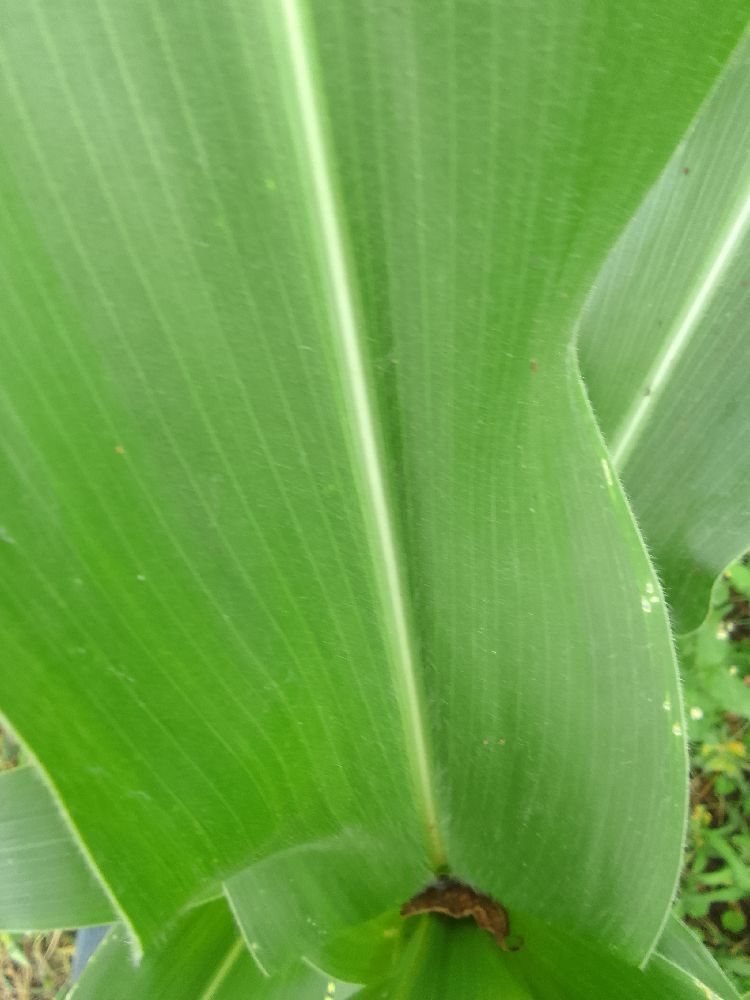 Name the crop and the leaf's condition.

maize, healthy
